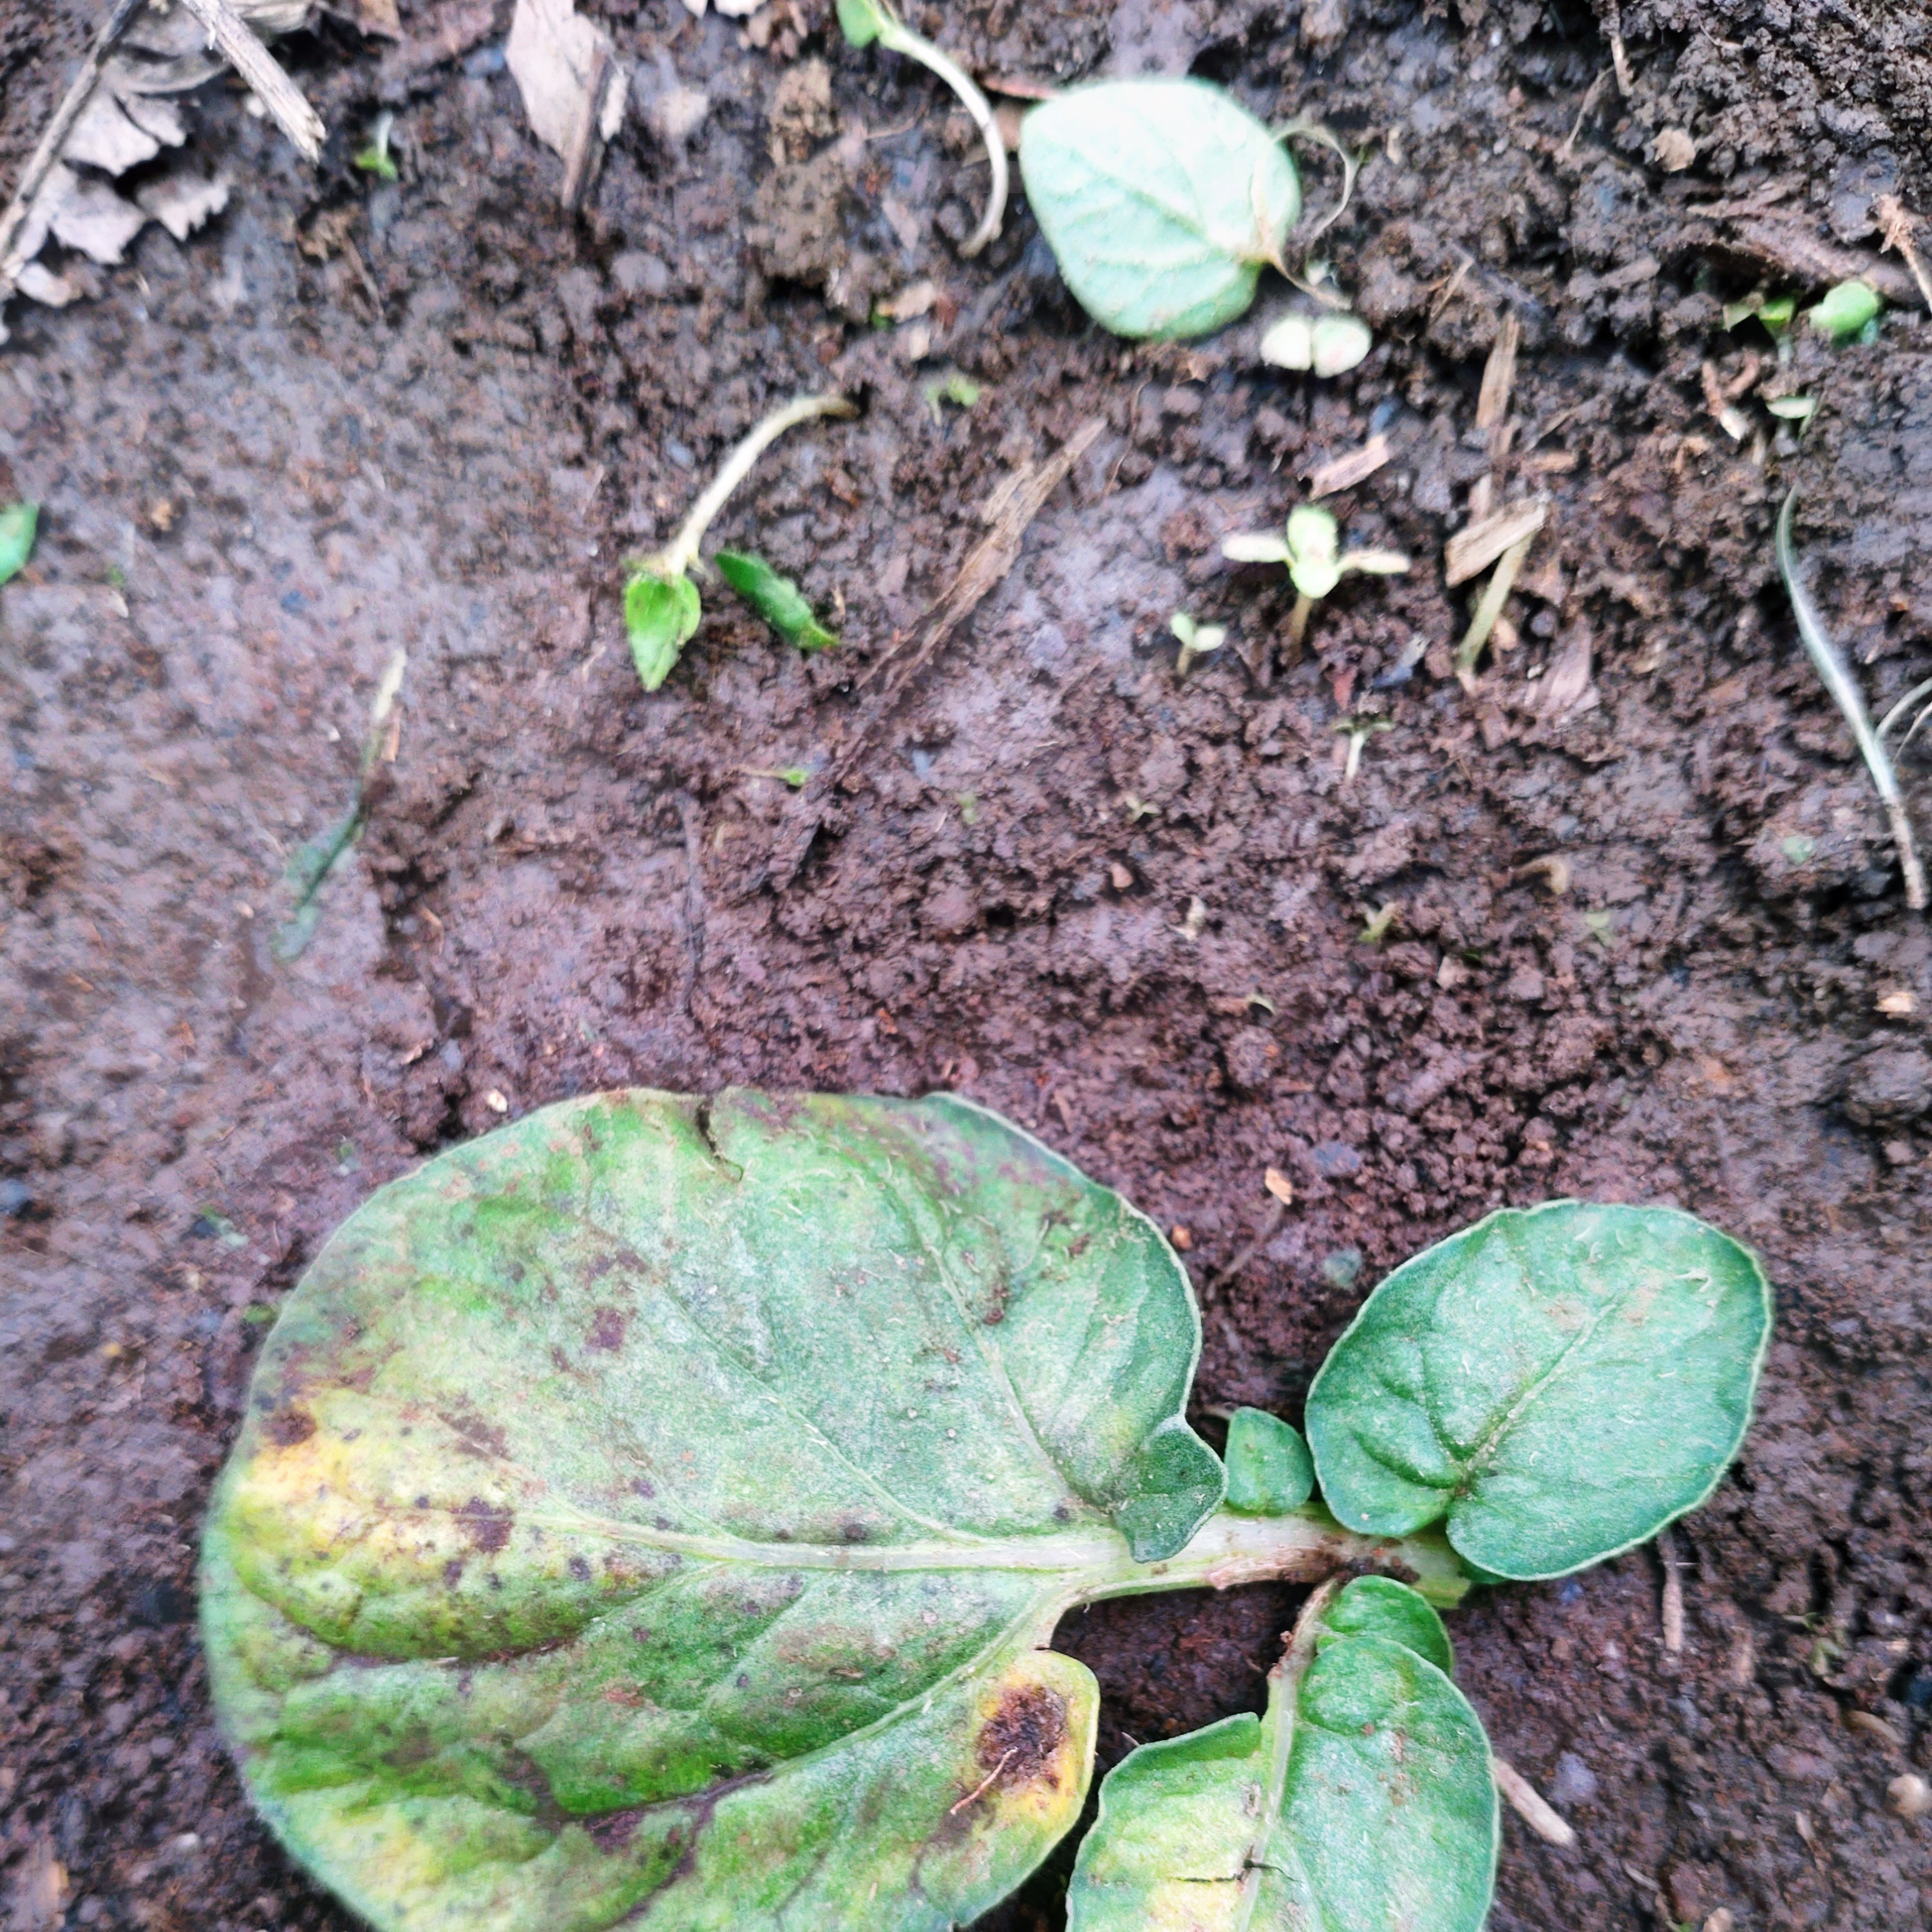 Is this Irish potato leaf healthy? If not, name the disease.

late blight
